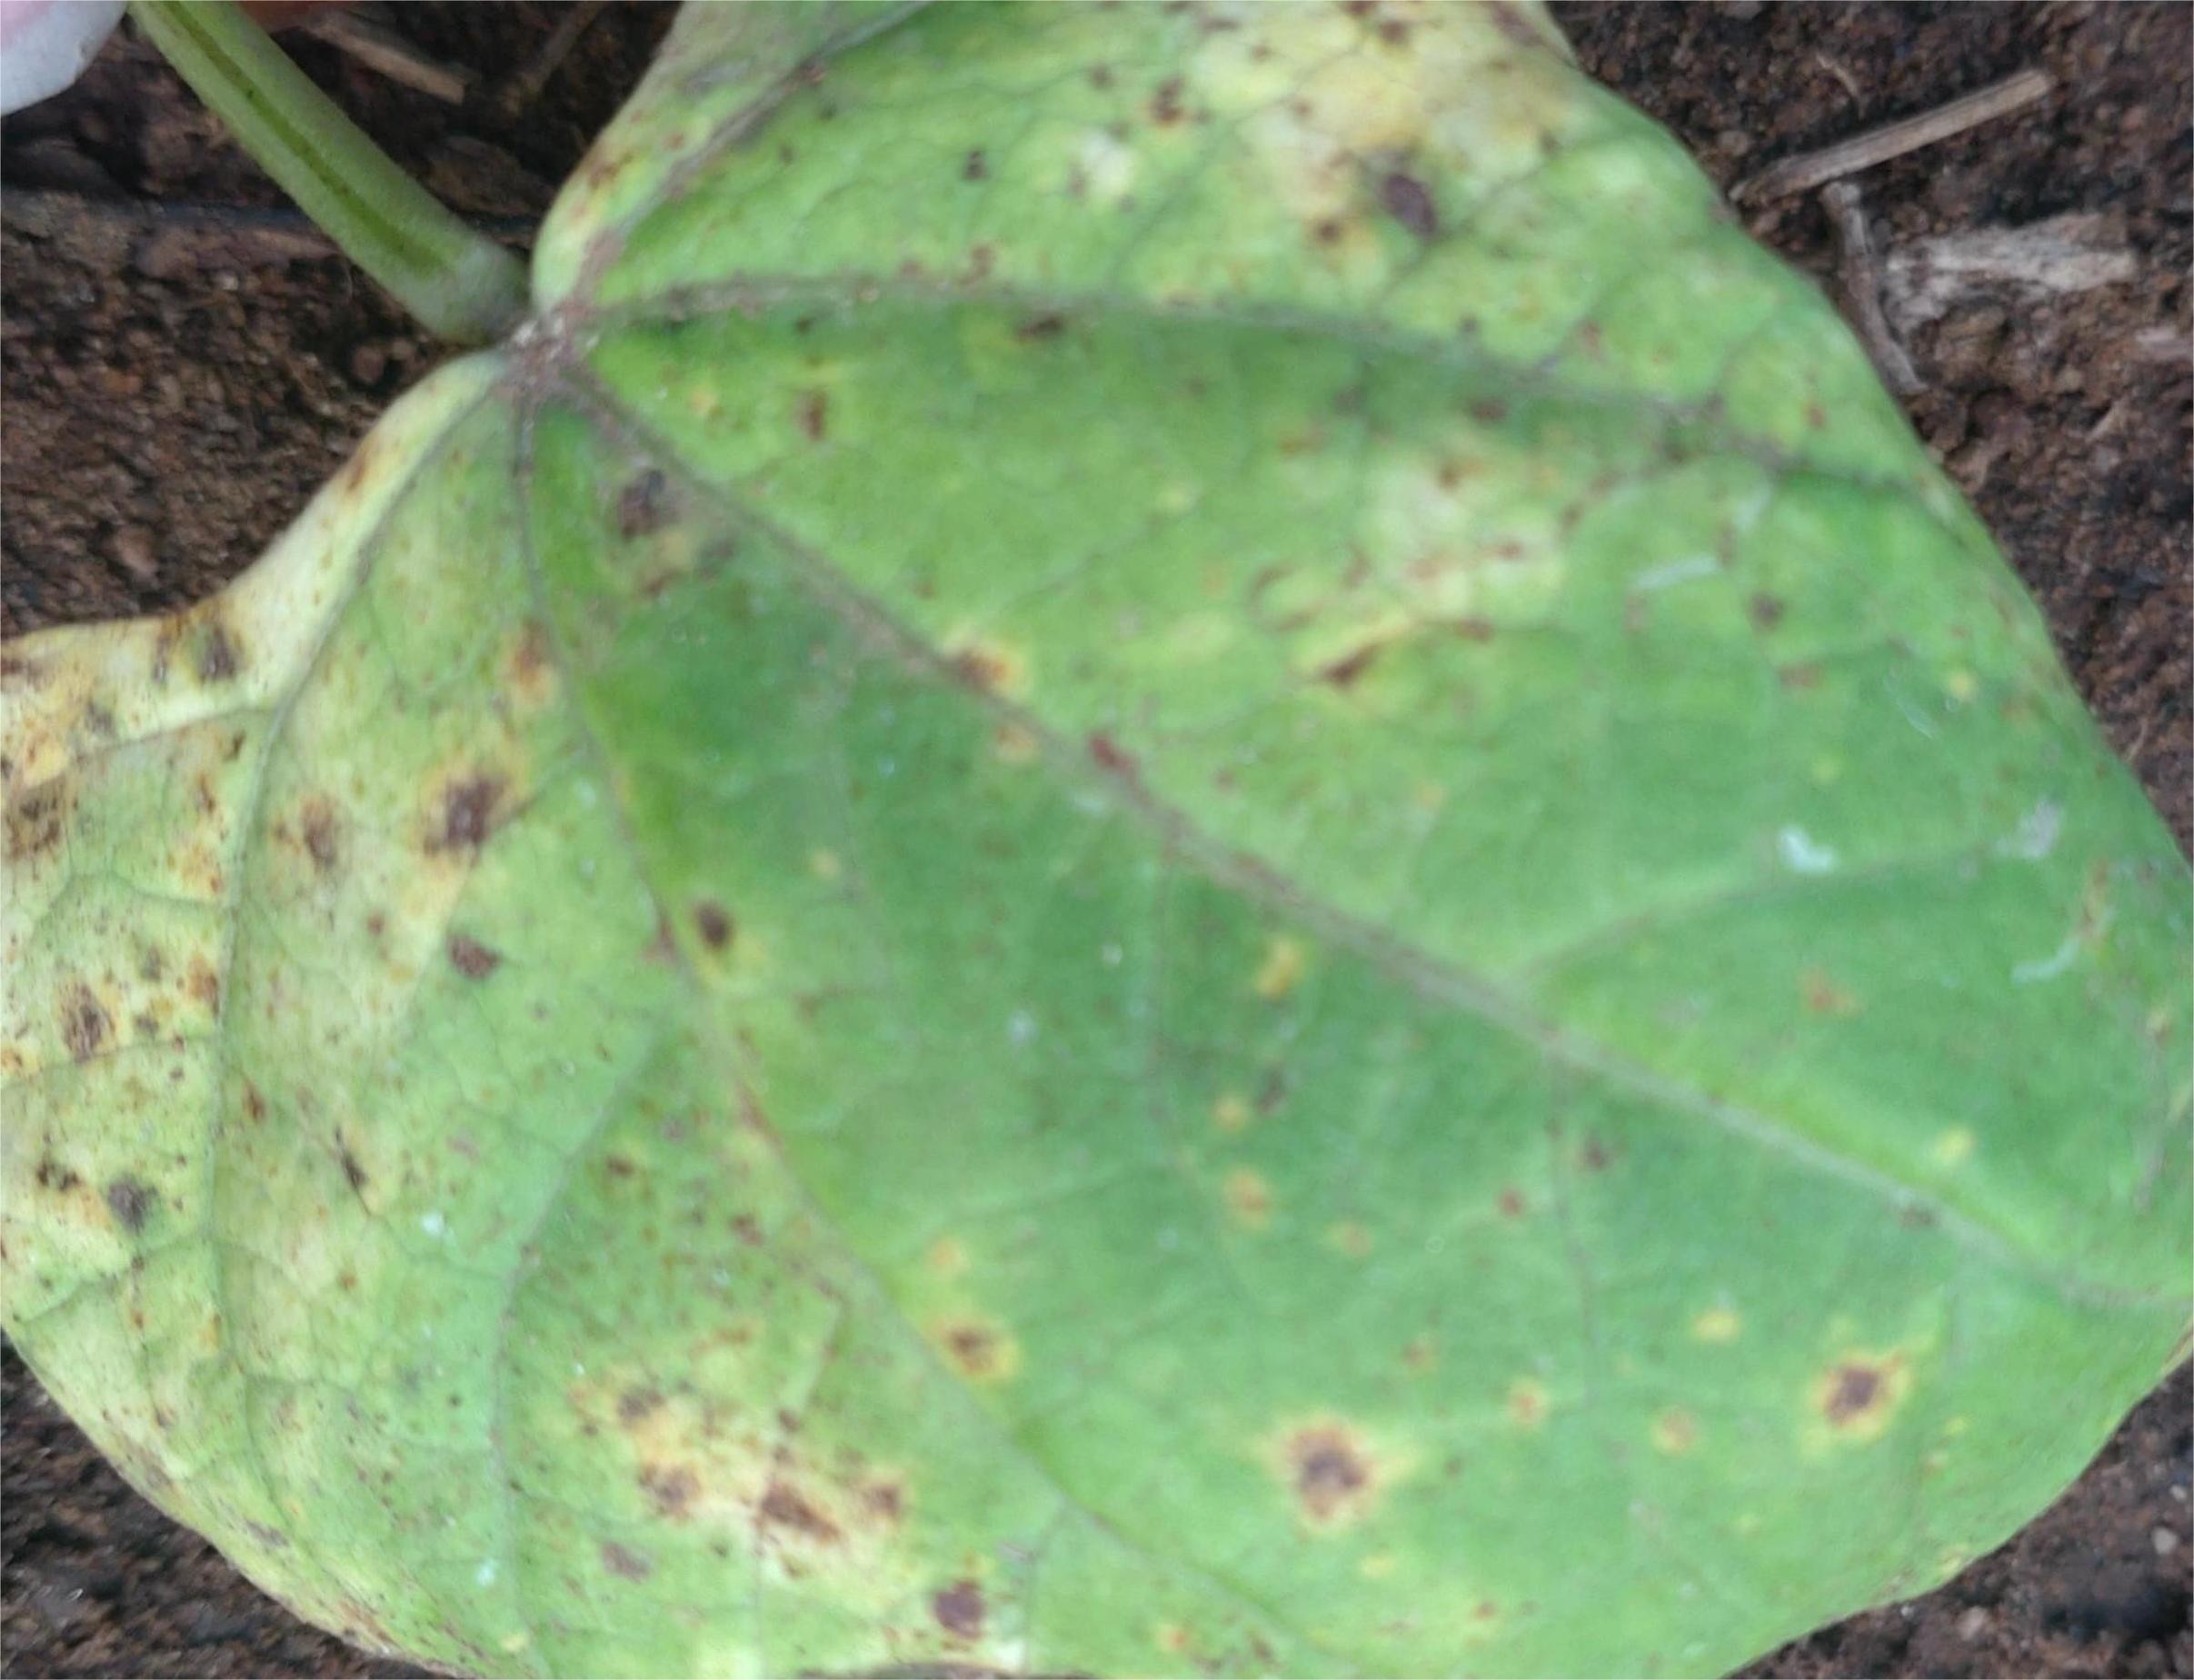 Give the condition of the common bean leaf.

rust
